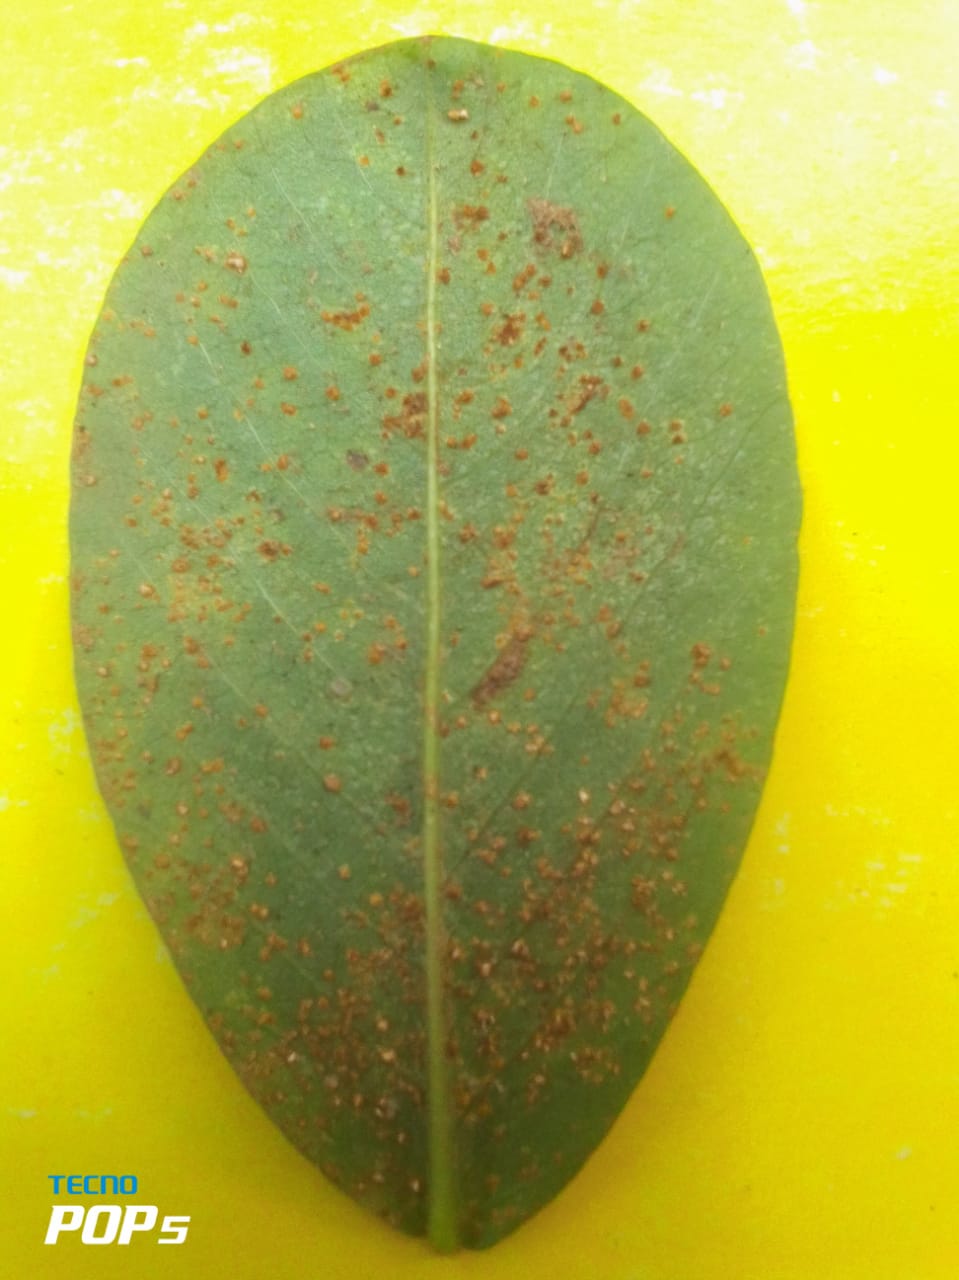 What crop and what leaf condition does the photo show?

peanut, puccinia arachidis
